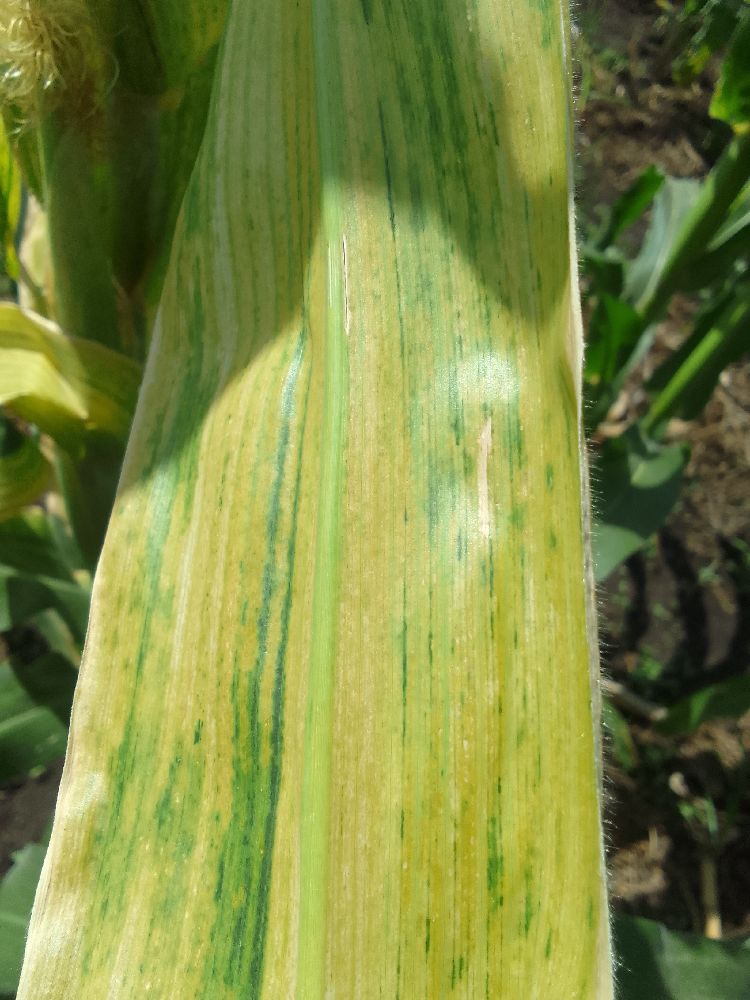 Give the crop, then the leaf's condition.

maize, maize lethal necrosis
